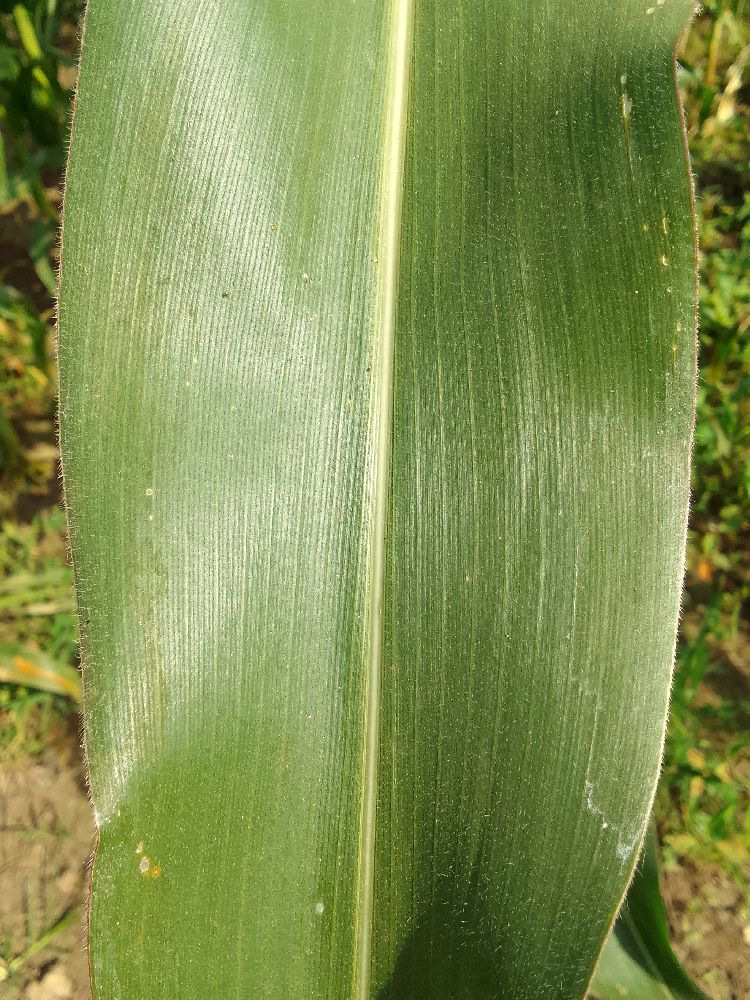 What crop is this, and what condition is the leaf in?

maize, healthy
